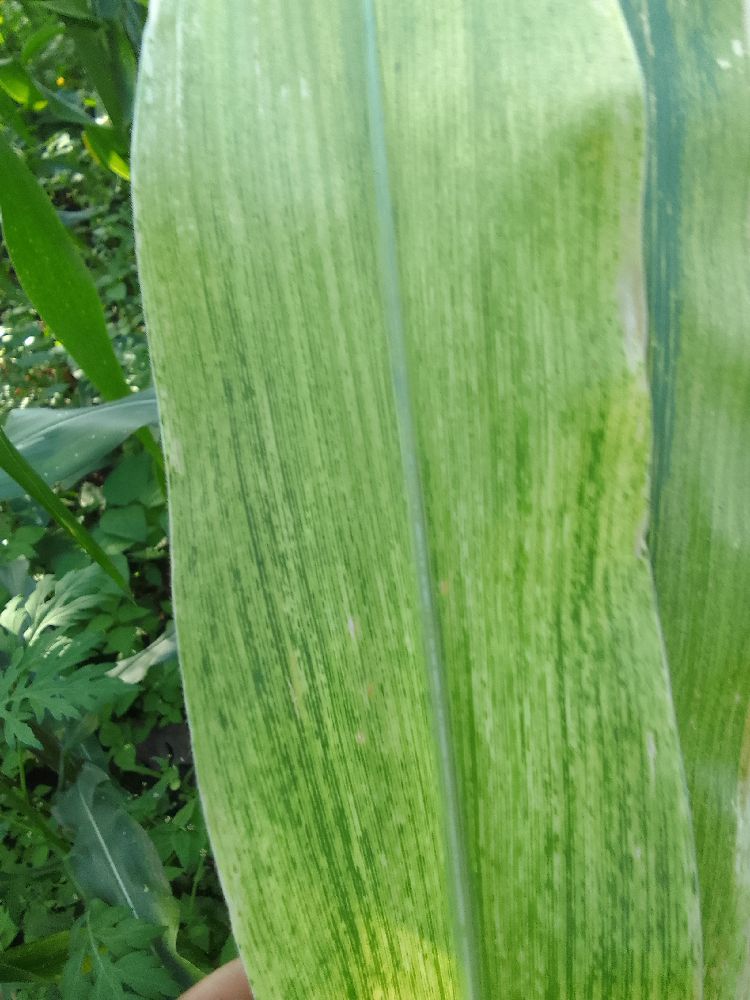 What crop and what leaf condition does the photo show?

maize, maize lethal necrosis
